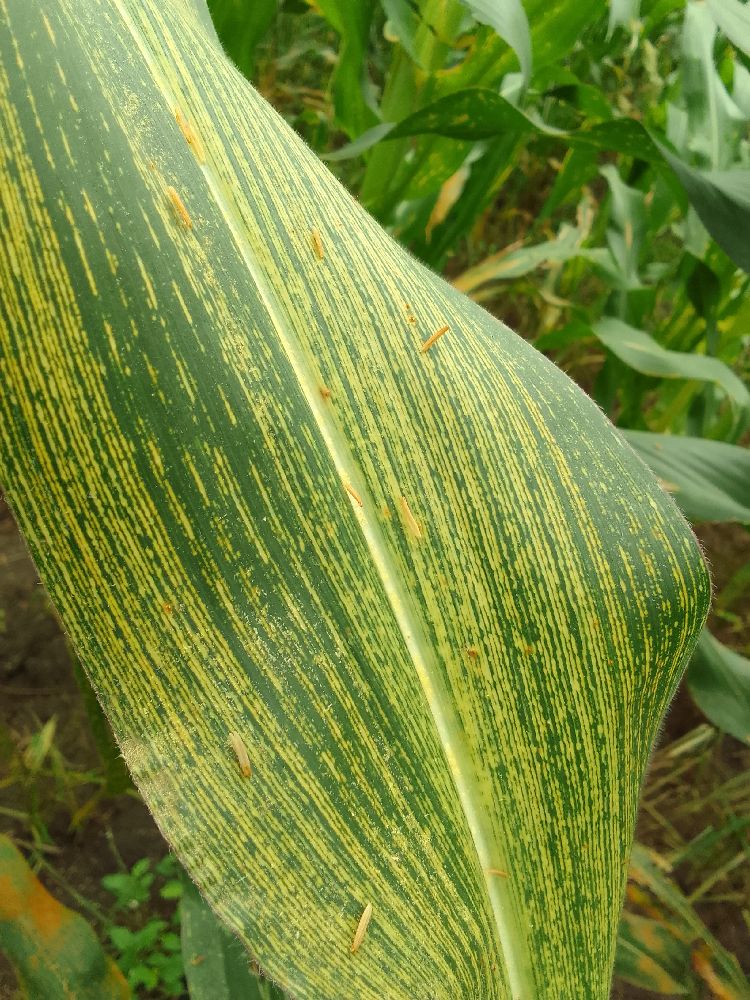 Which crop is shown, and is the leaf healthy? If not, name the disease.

maize, maize streak virus
